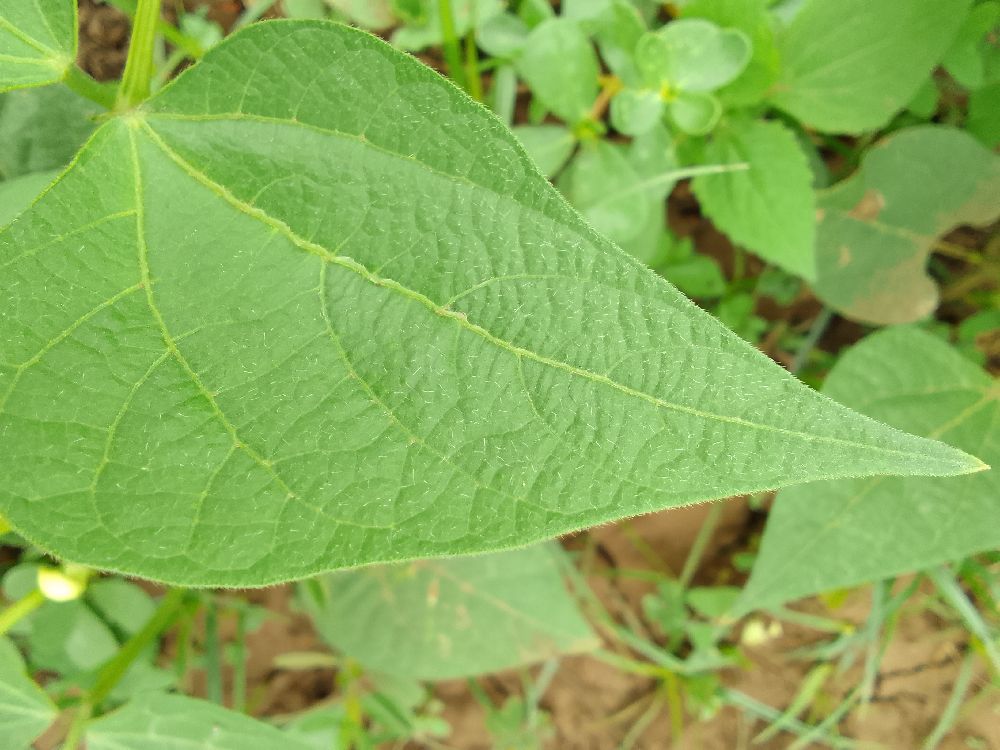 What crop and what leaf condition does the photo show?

common bean, healthy
